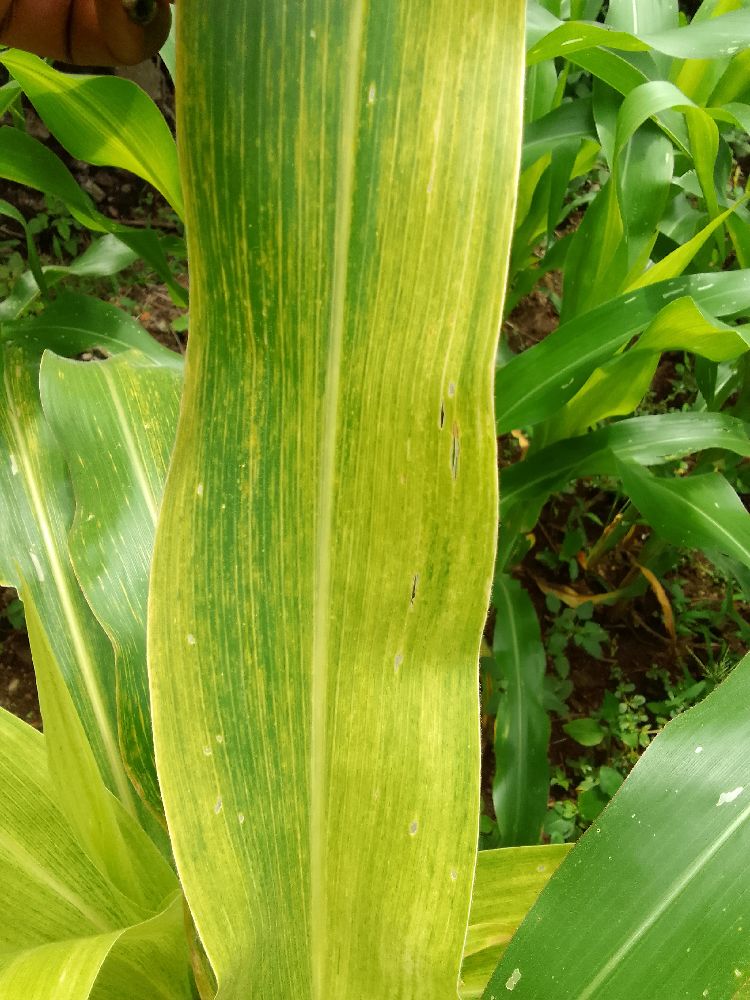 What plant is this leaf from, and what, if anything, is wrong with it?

maize, maize lethal necrosis
